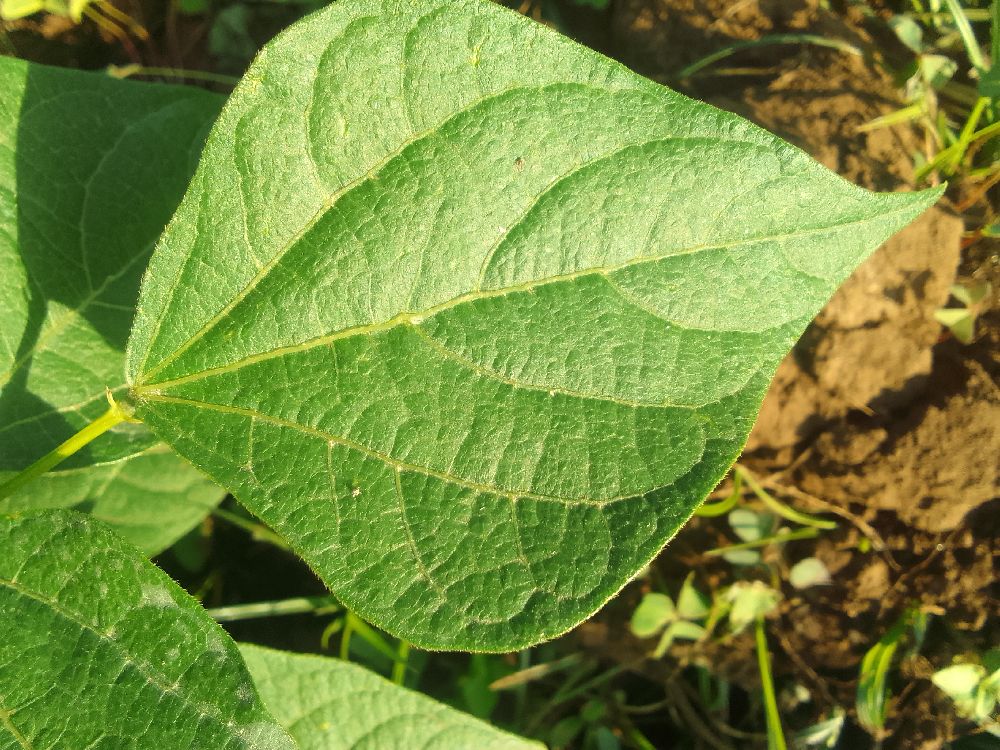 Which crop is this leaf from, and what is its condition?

common bean, healthy
